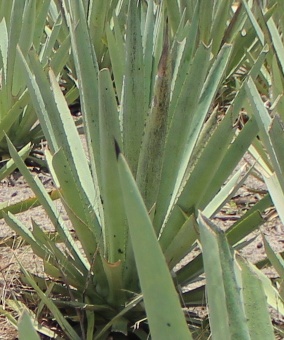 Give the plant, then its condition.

agave, spotted
